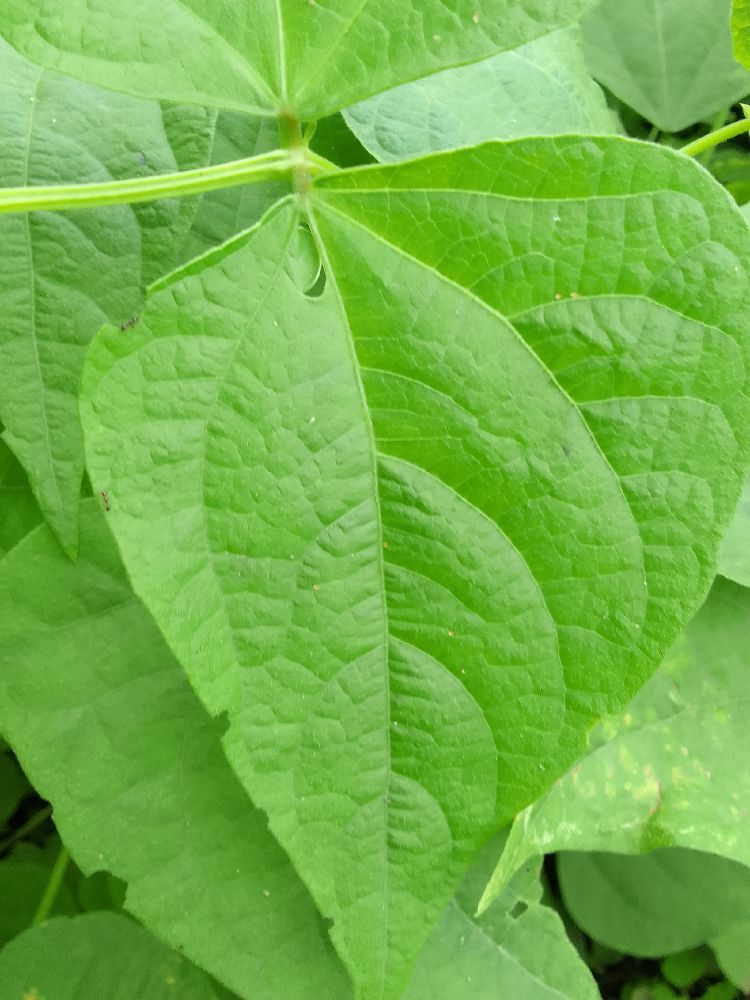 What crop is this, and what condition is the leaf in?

common bean, healthy
